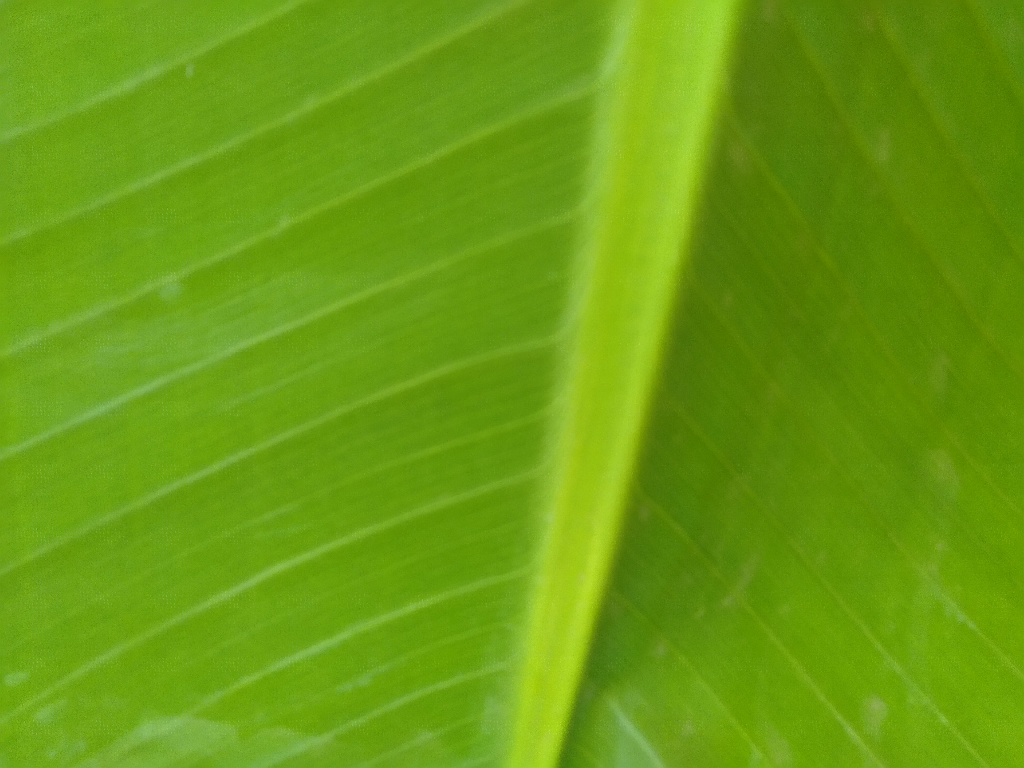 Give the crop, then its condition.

banana, healthy
